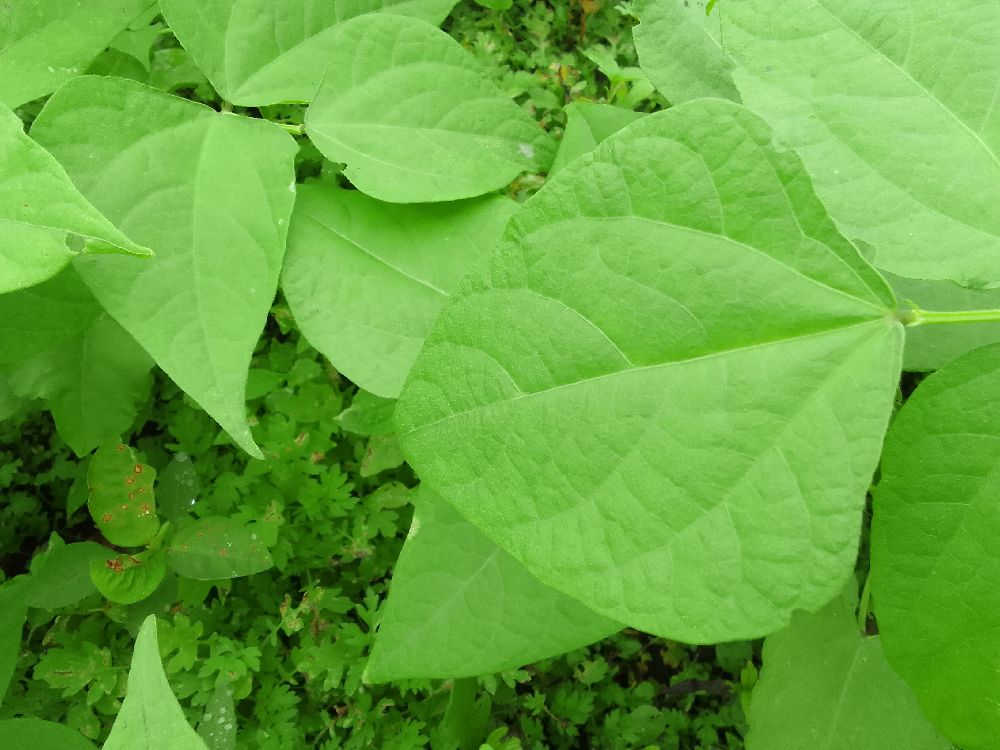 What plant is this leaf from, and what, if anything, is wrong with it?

common bean, healthy
